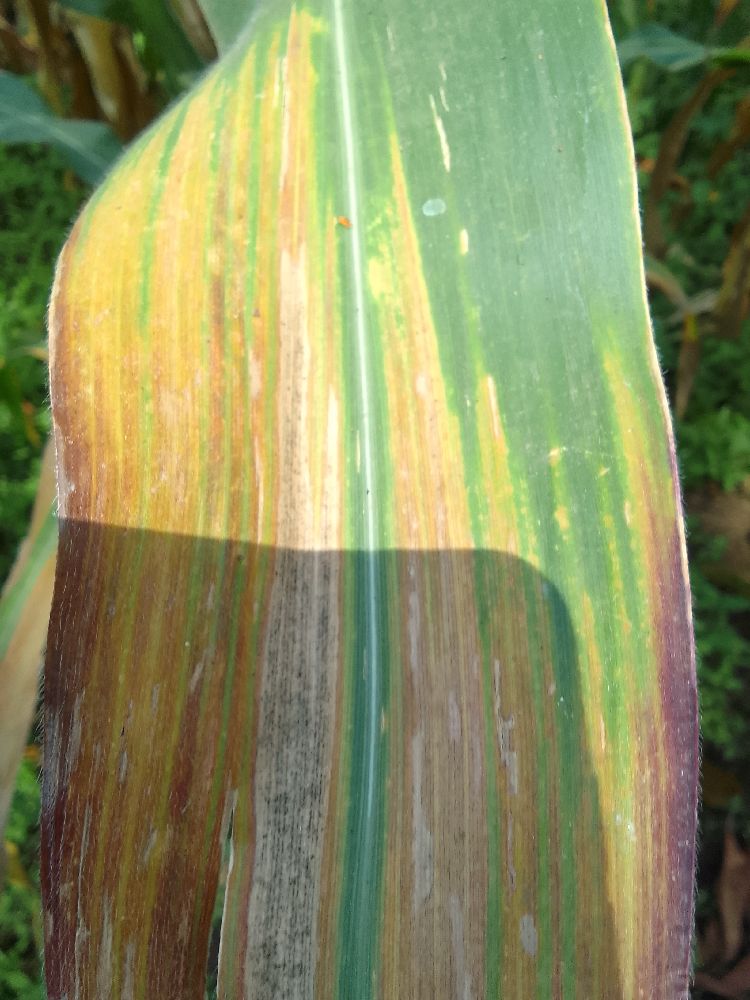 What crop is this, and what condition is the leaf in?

maize, maize lethal necrosis
